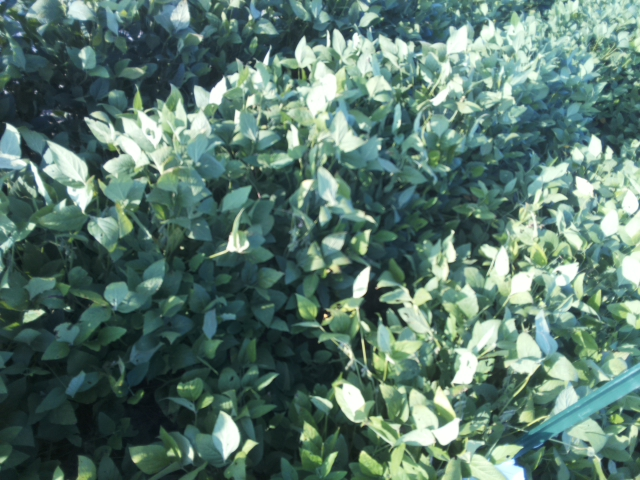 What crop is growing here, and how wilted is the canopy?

soybean, leaflets folding inward at secondary pulvinus with no turgor loss in leaflets or petioles
